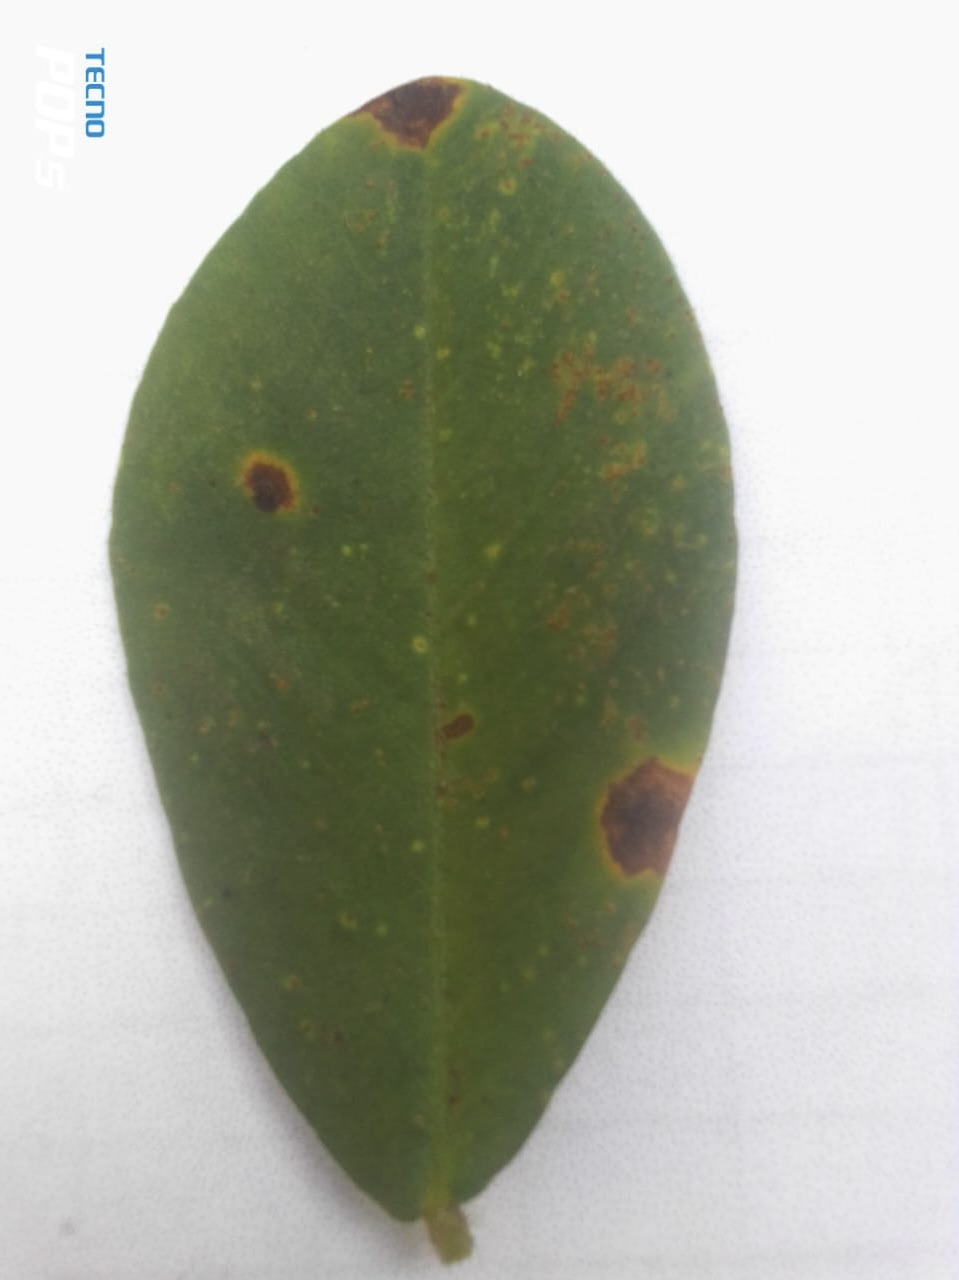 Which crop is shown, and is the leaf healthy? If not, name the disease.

peanut, passalora arachidicola
